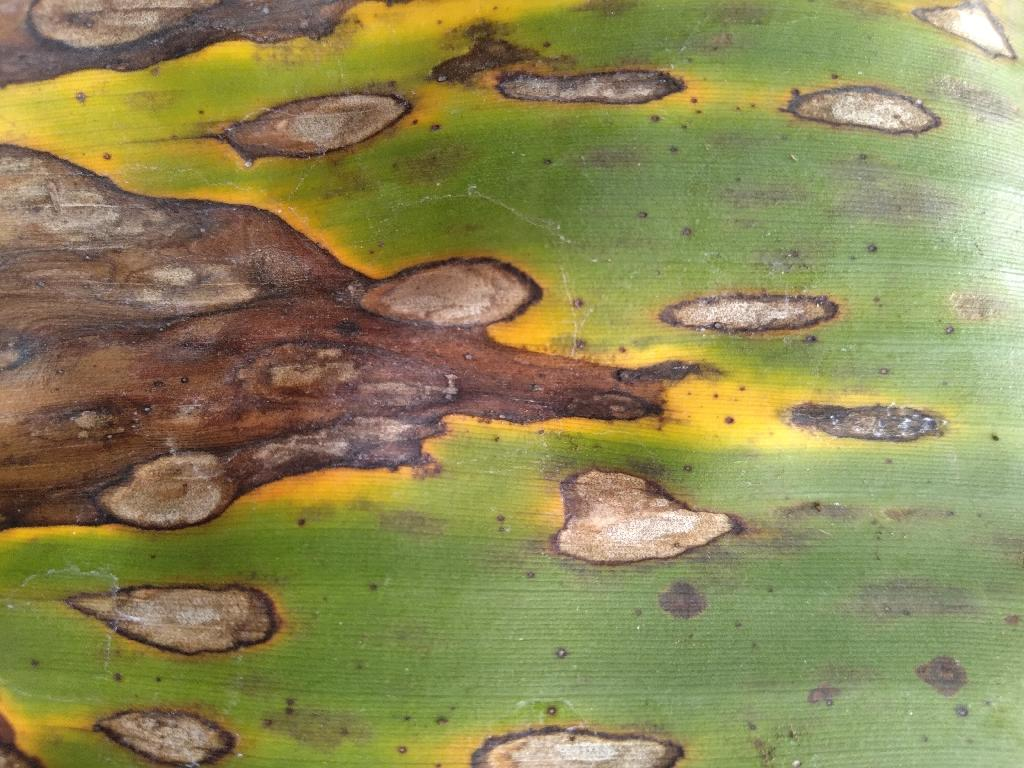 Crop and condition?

banana, black sigatoka
